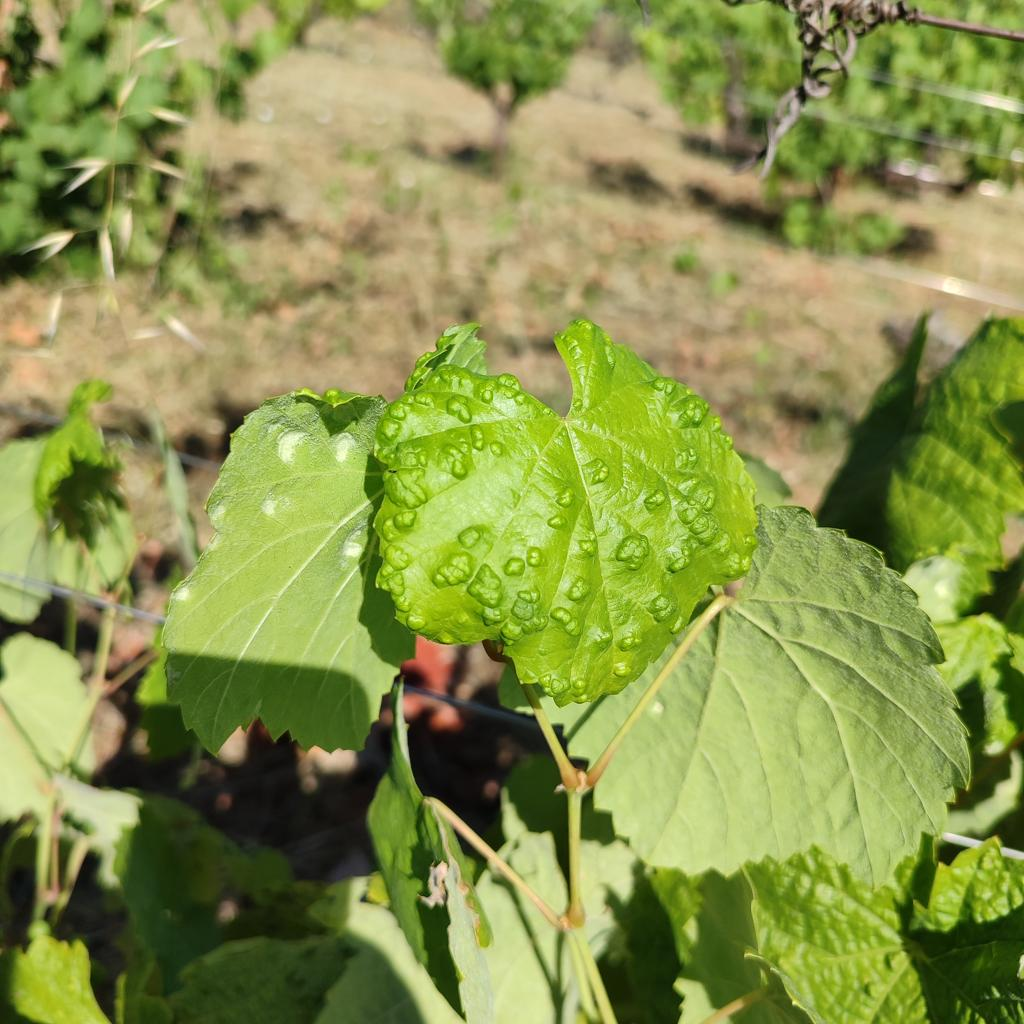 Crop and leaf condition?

grapevine, erineum mite
